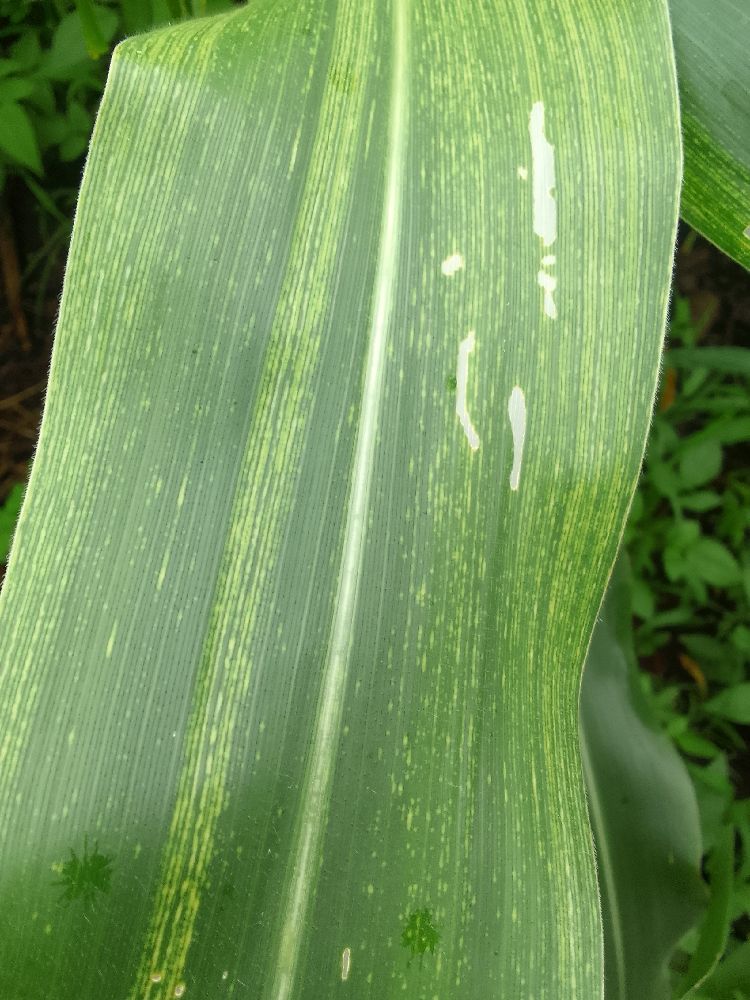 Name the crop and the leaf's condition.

maize, maize streak virus
